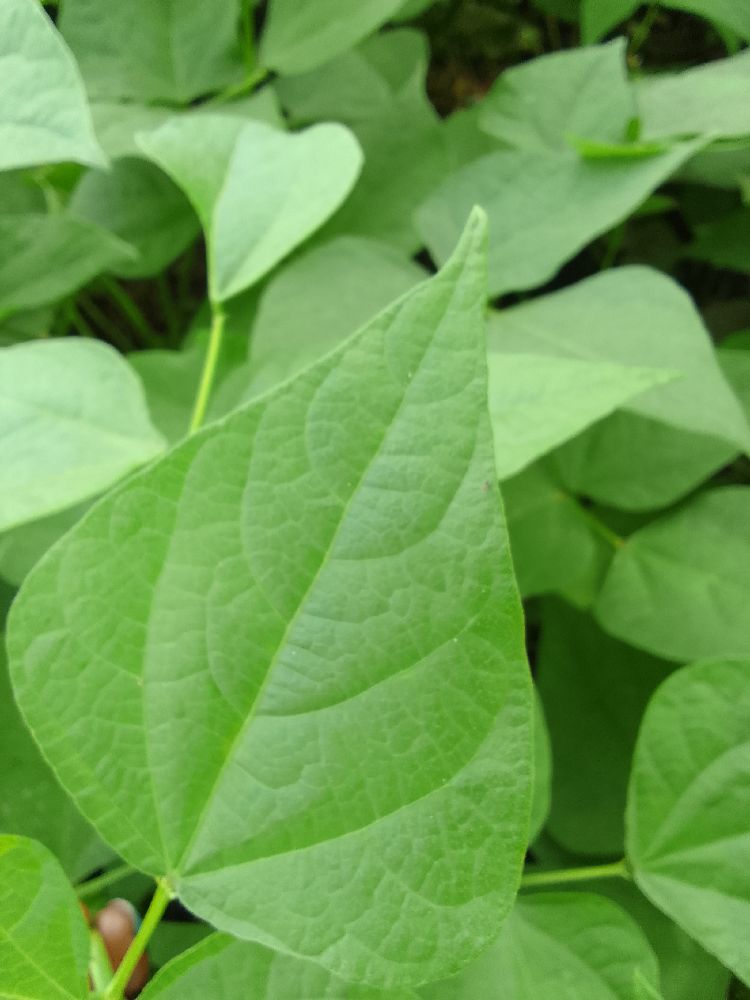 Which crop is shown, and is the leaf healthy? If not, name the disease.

common bean, healthy
